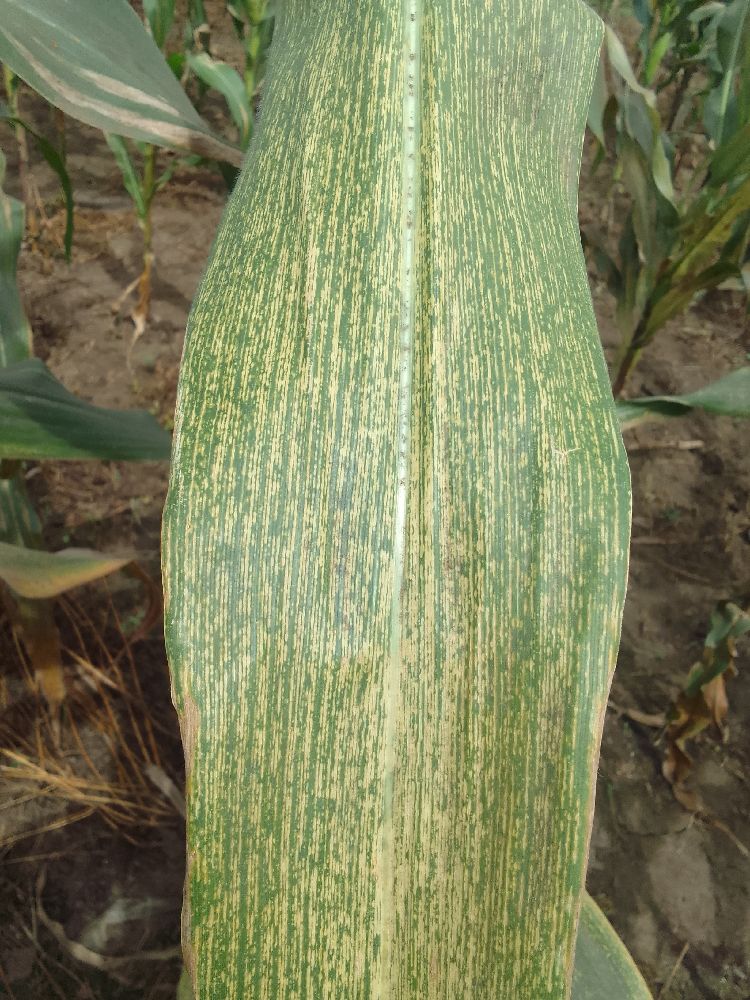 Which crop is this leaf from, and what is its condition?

maize, maize streak virus
